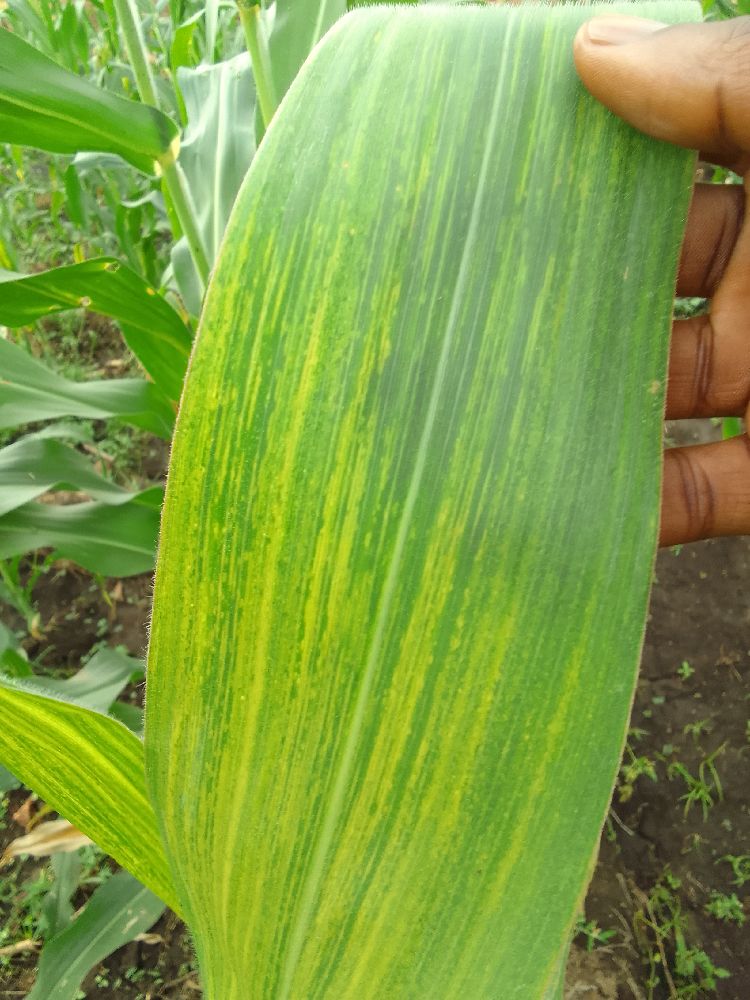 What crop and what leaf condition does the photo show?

maize, maize lethal necrosis
